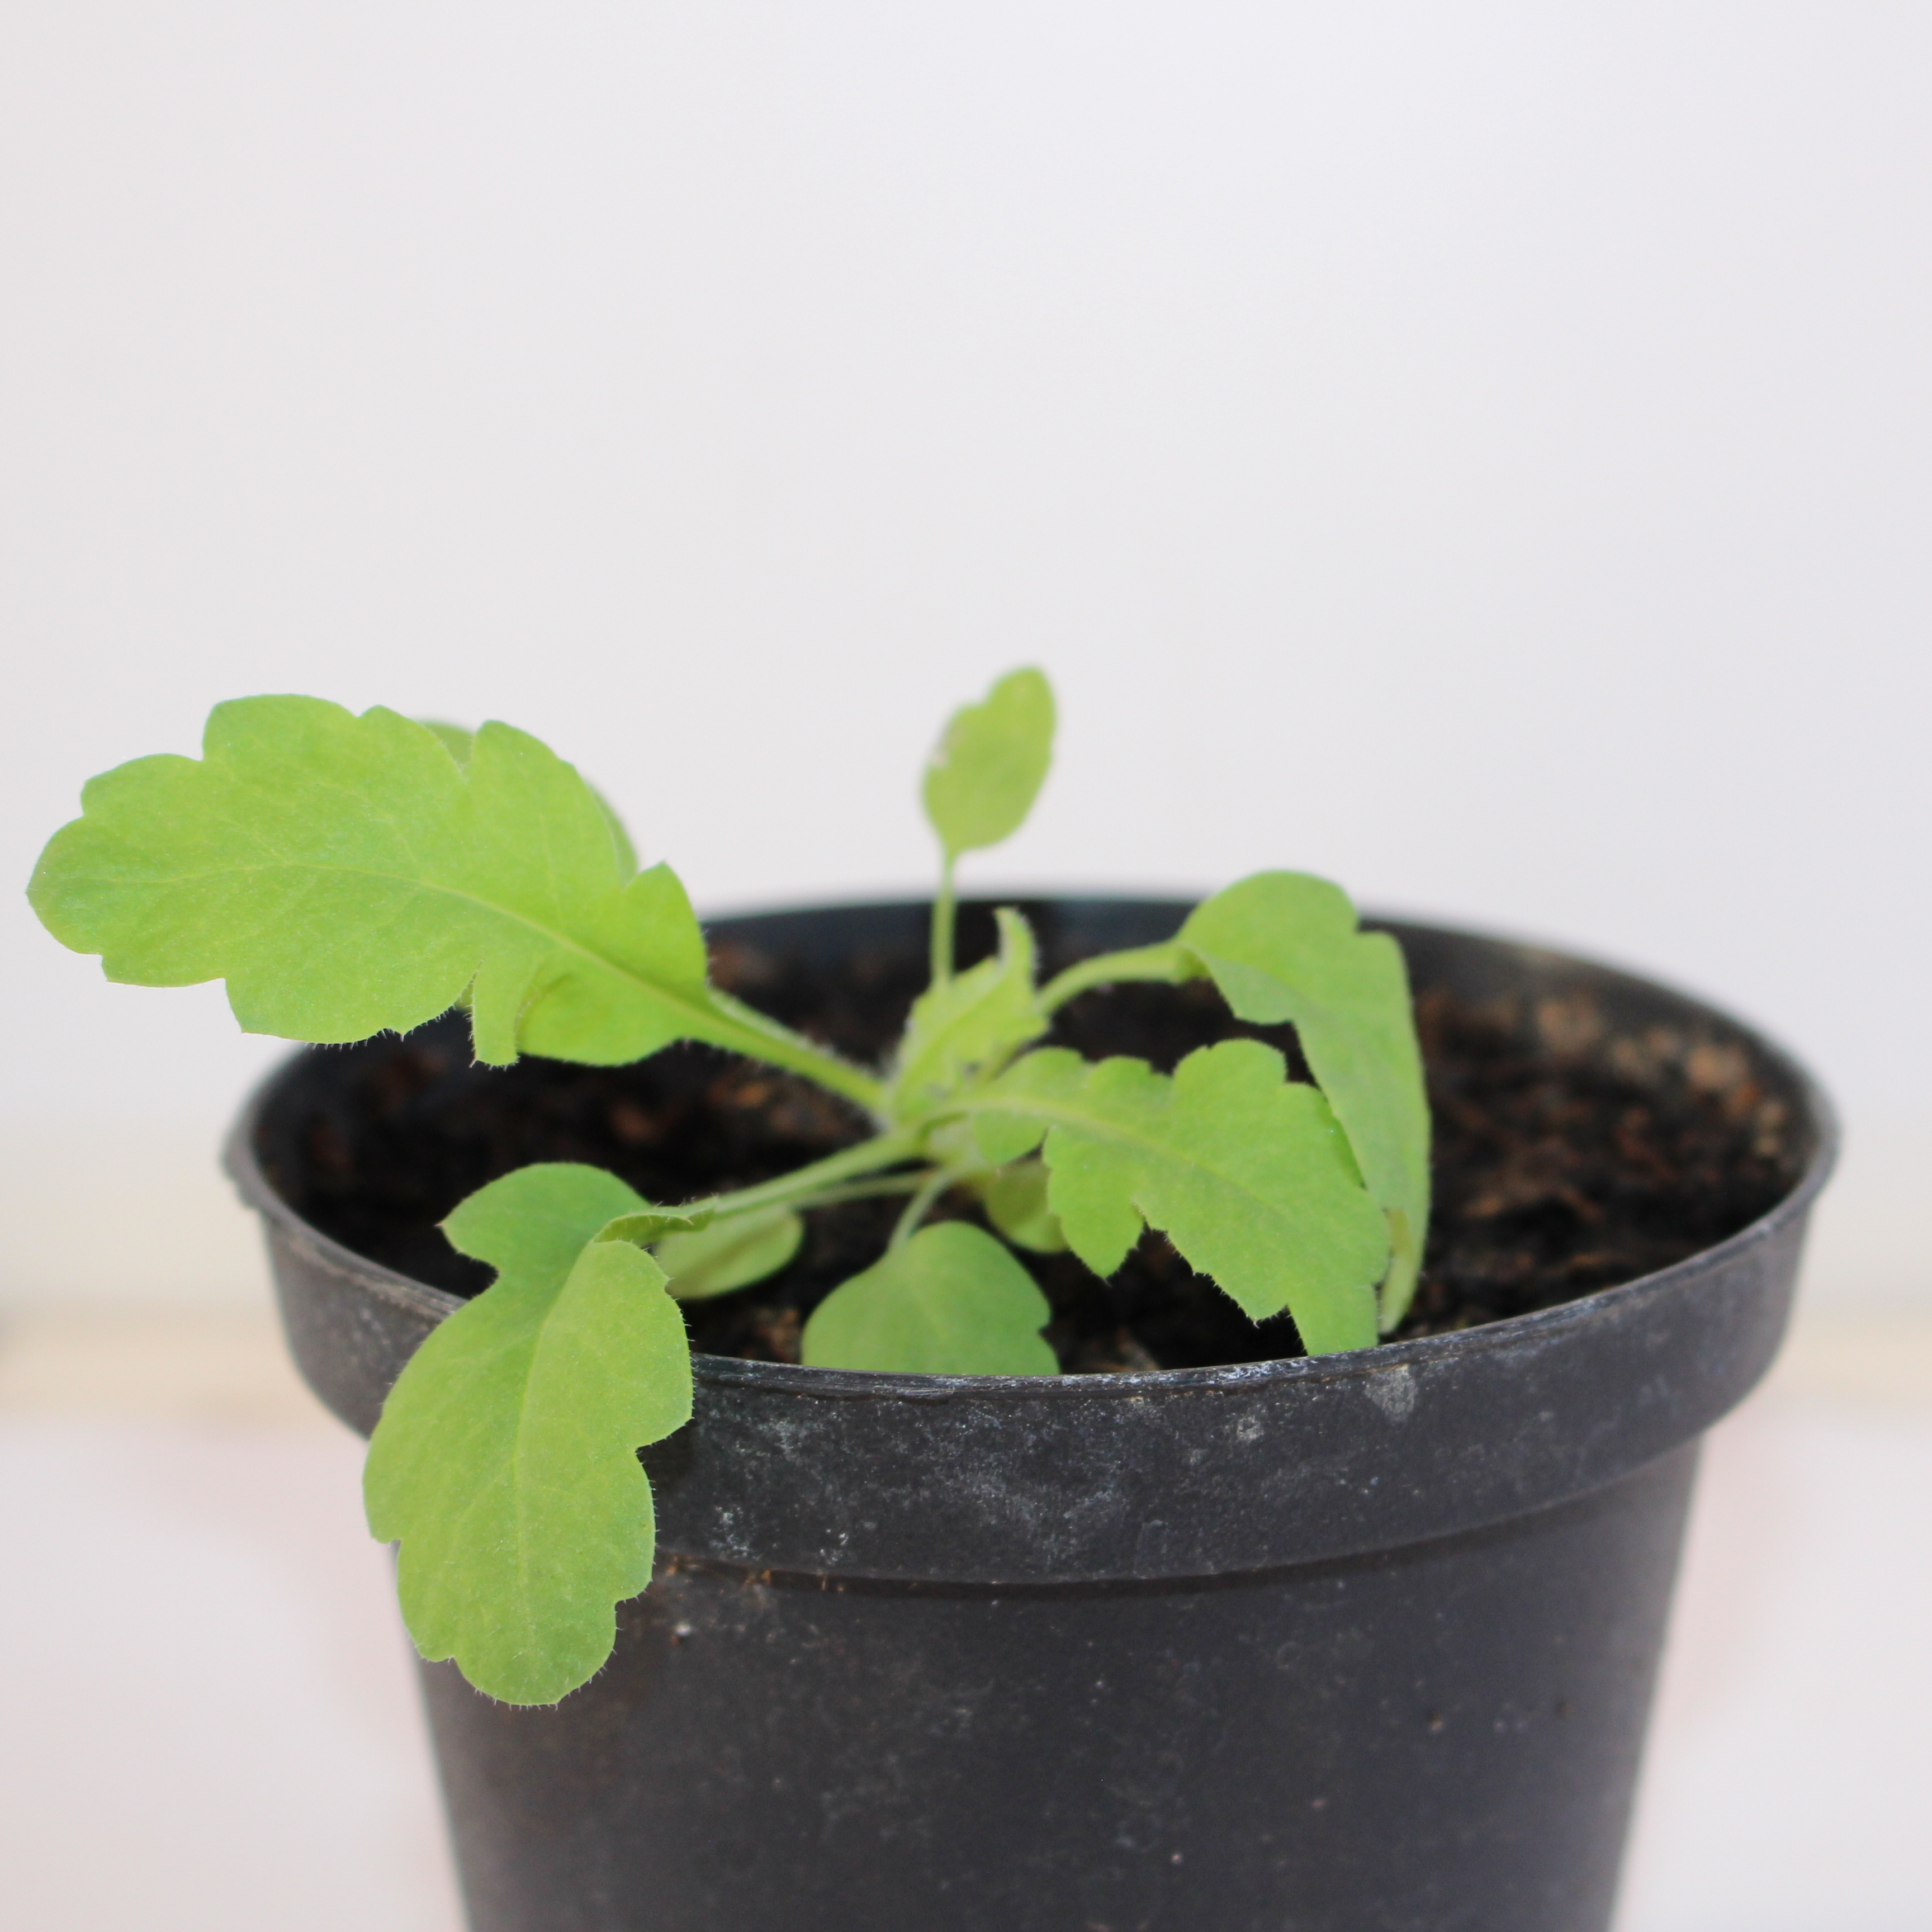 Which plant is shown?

Papaver rhoeas
